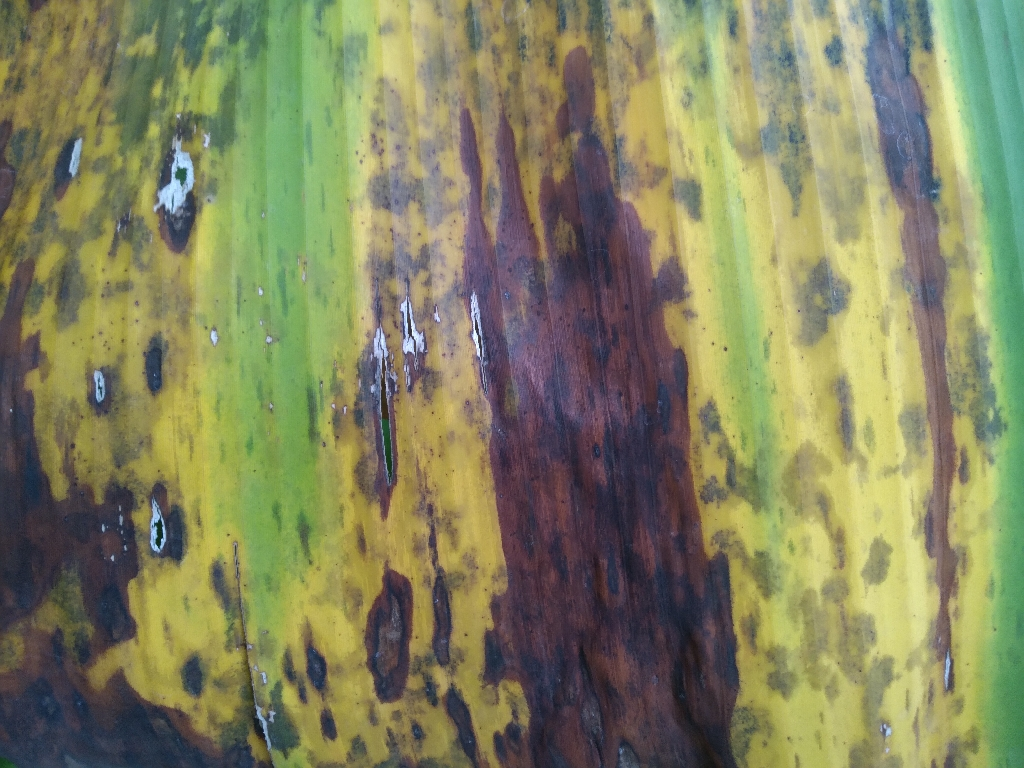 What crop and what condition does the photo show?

banana, black sigatoka
